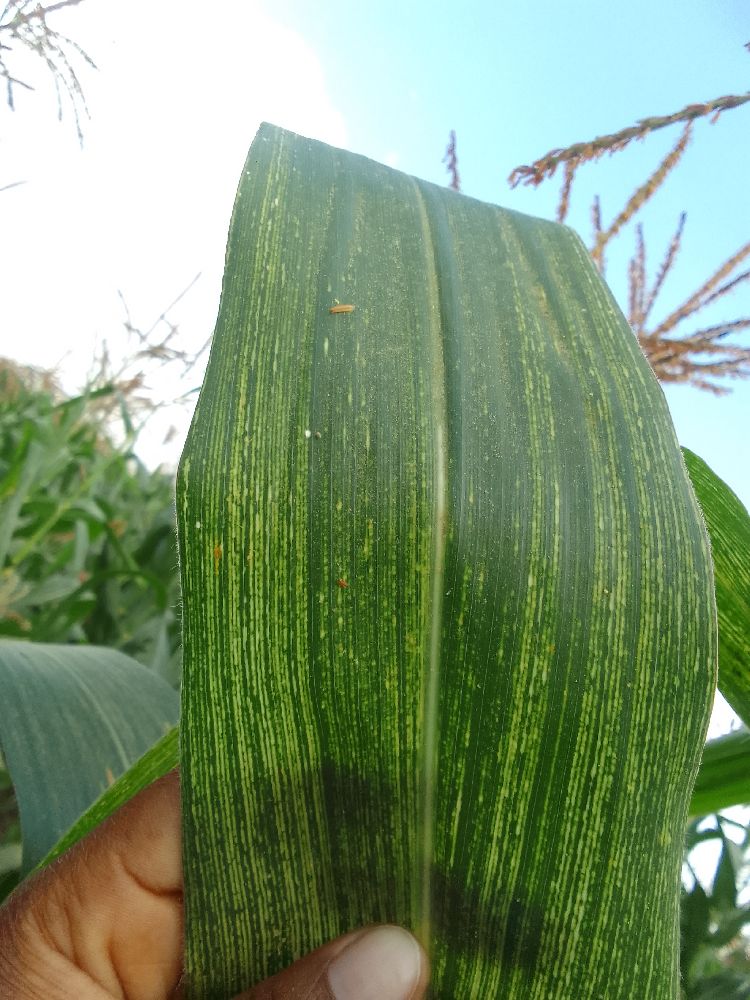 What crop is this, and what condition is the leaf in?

maize, maize streak virus
